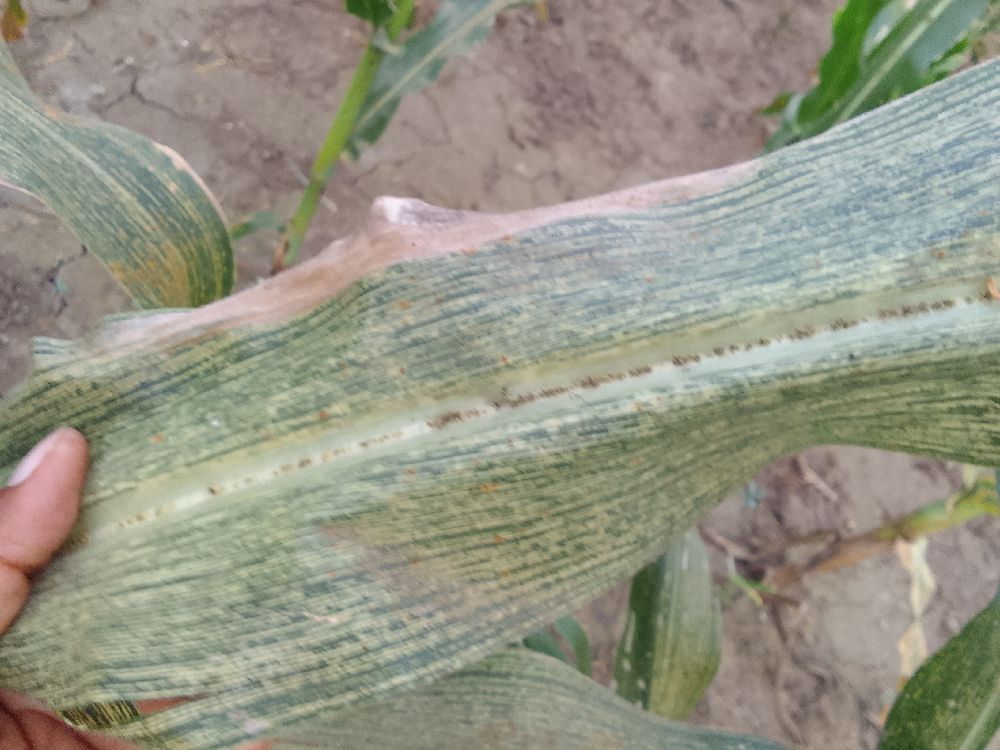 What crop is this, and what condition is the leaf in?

maize, maize streak virus
